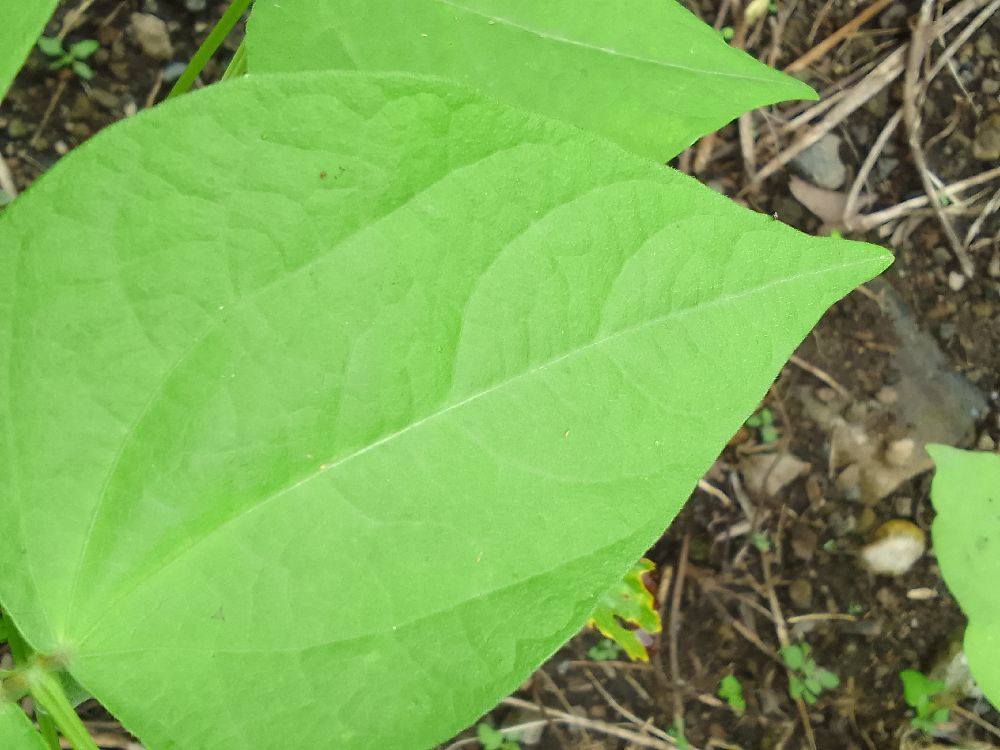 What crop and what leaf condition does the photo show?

common bean, healthy
